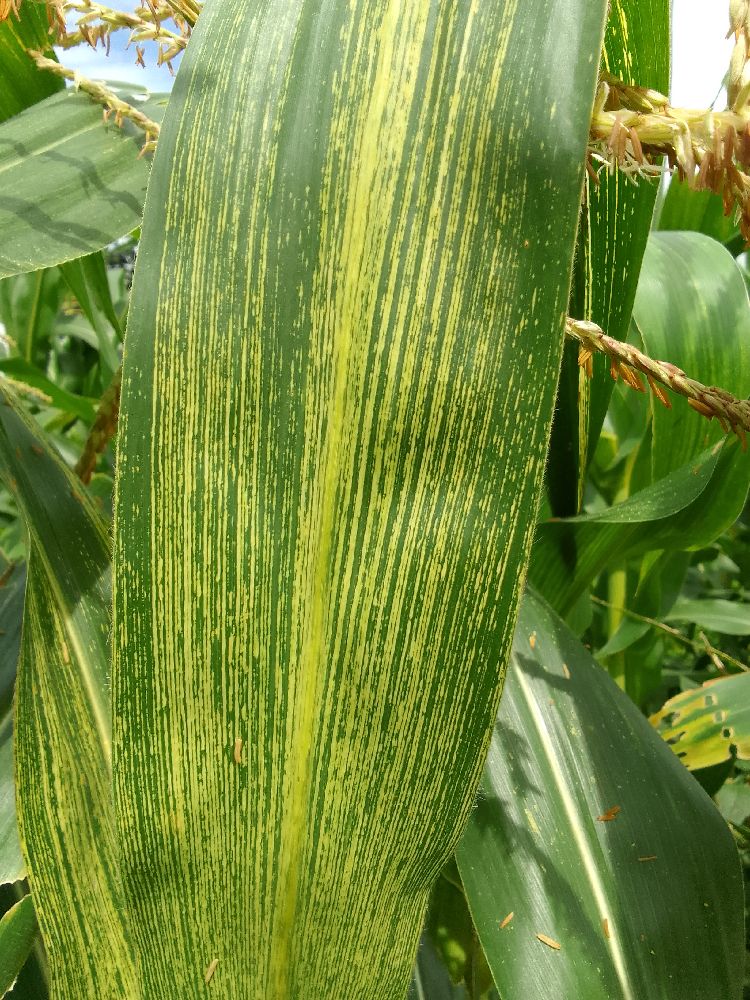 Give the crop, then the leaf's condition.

maize, maize streak virus
